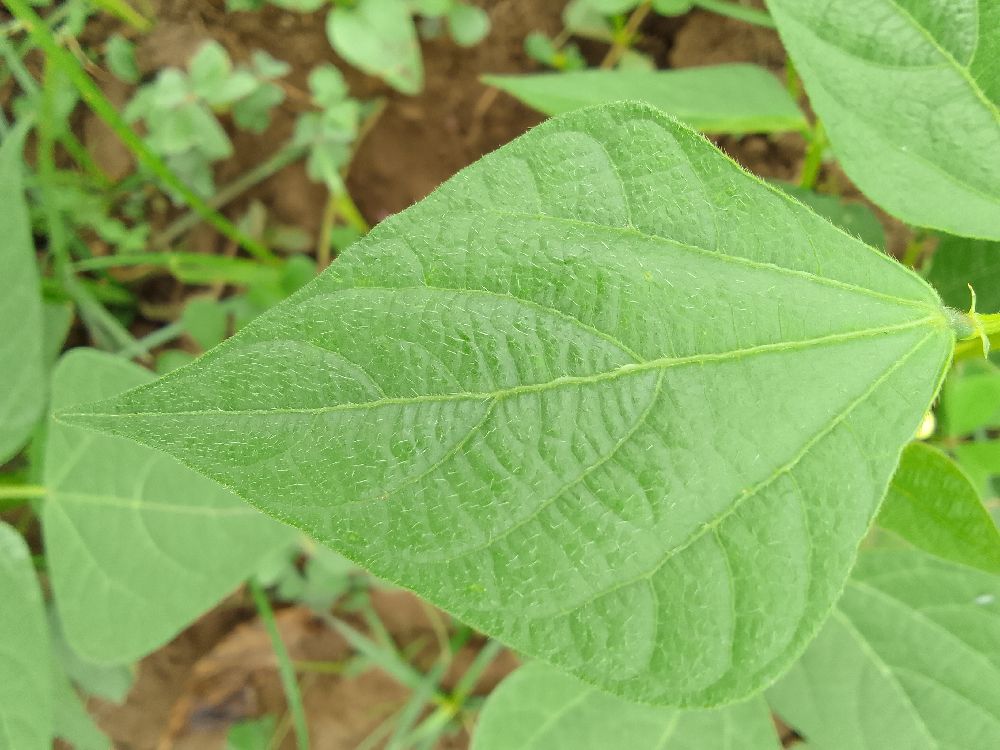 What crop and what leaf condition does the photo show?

common bean, healthy
